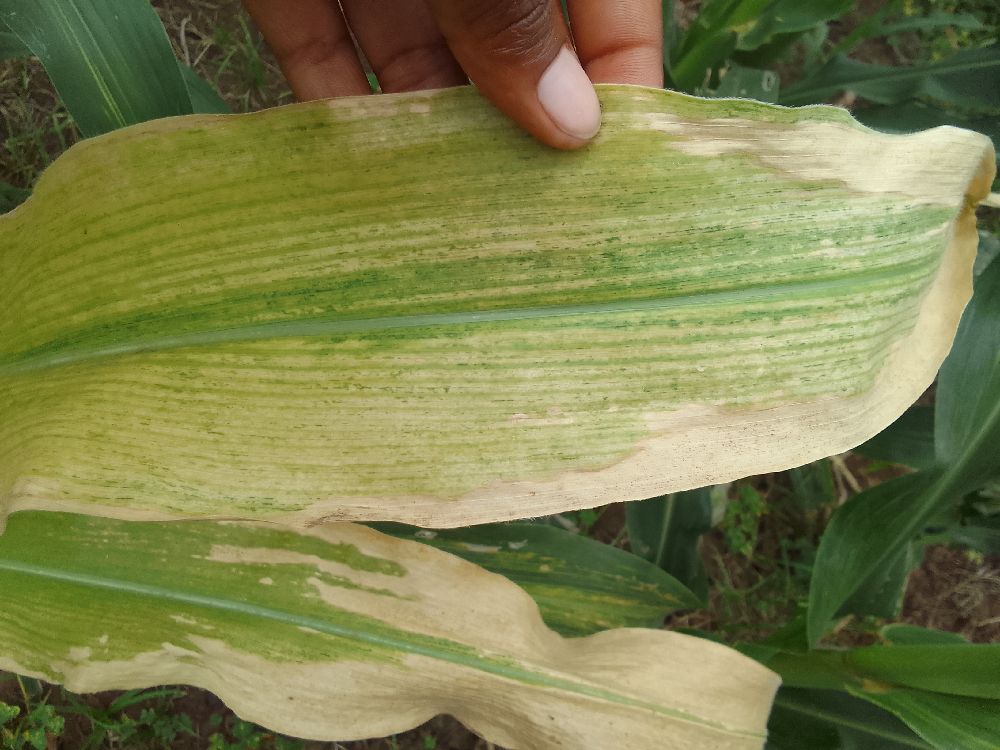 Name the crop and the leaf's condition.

maize, maize lethal necrosis
